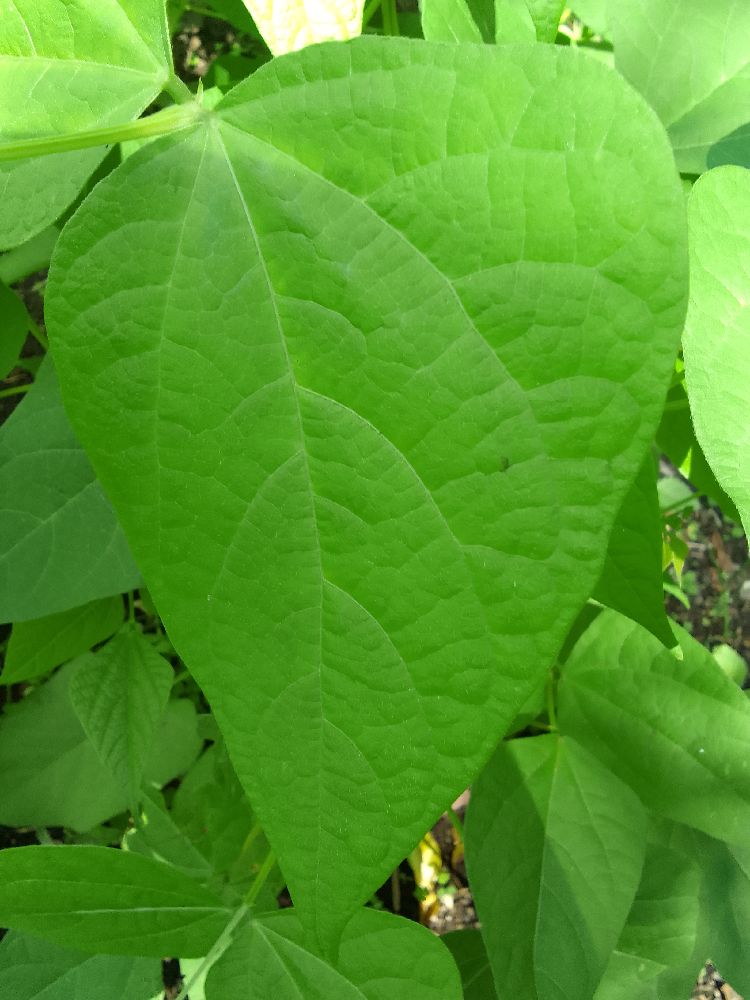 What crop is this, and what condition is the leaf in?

common bean, healthy
